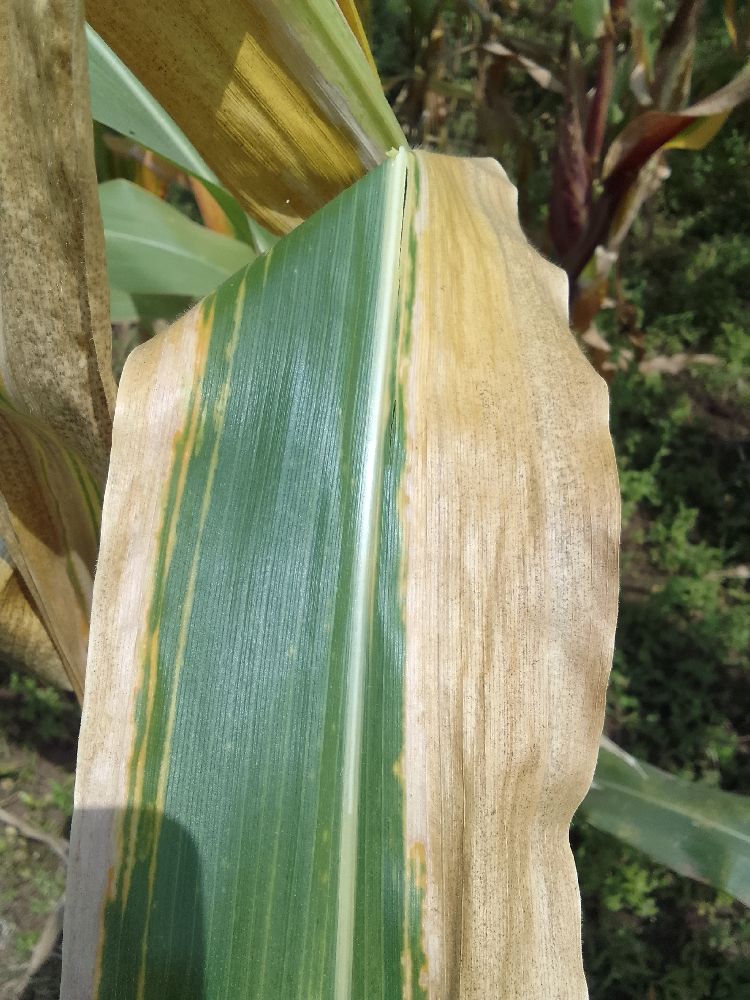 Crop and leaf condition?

maize, maize lethal necrosis
